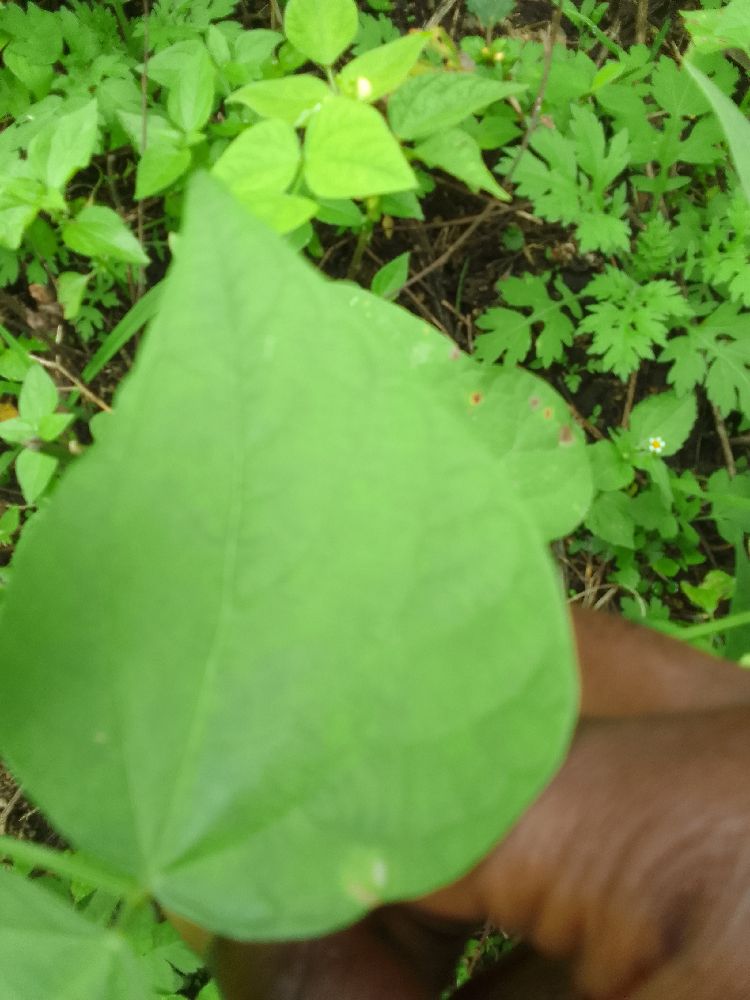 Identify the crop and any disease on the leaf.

common bean, healthy
